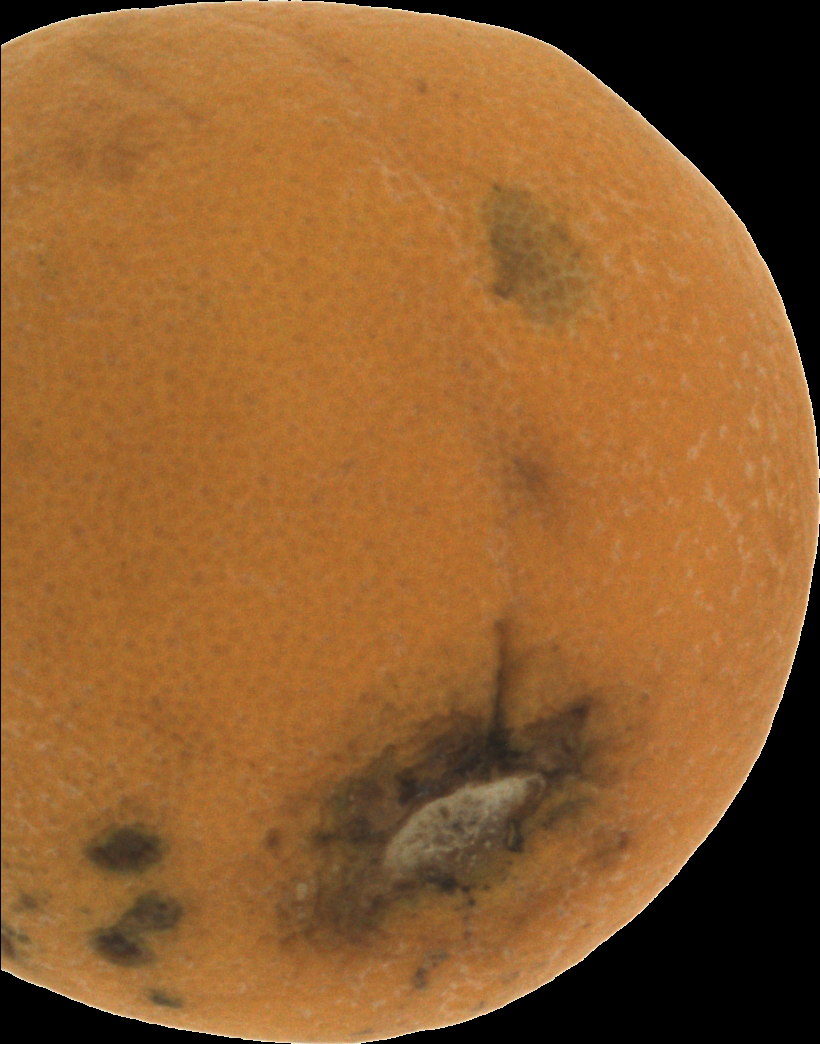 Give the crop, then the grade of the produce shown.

orange, bad
